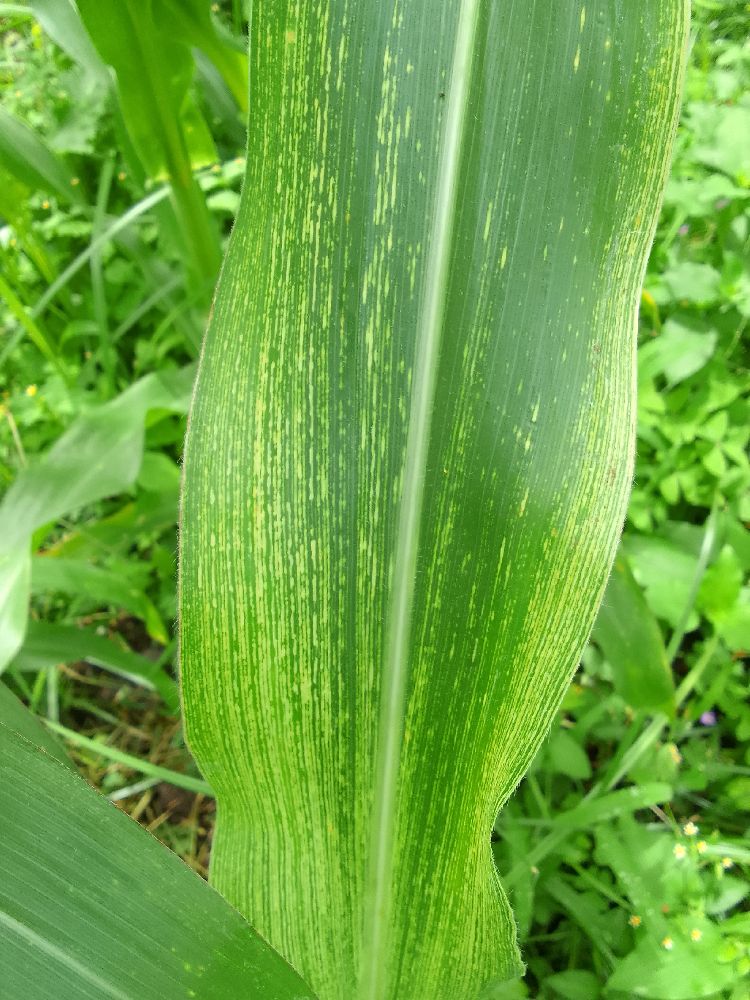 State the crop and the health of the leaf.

maize, maize streak virus
